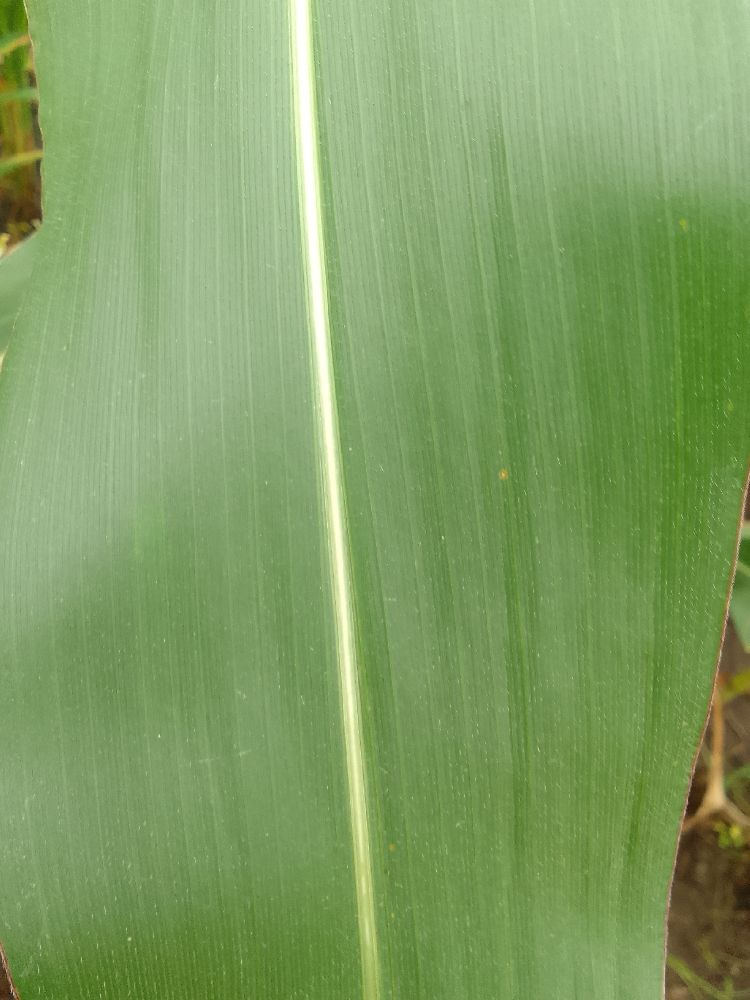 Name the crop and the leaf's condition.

maize, healthy
